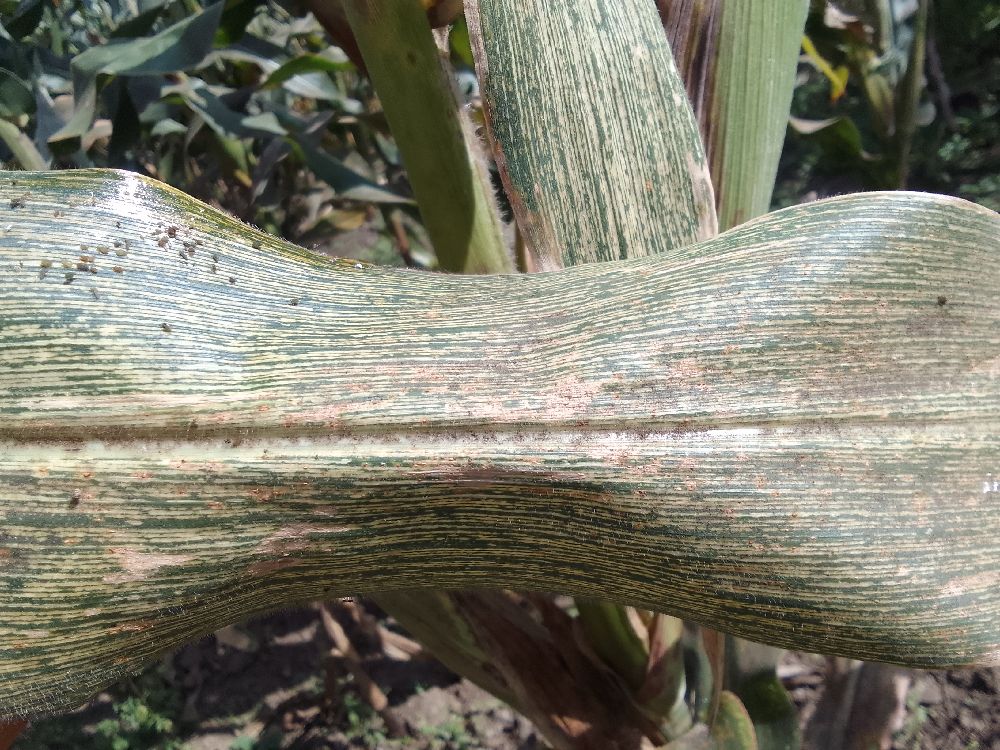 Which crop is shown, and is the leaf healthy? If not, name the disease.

maize, maize streak virus
